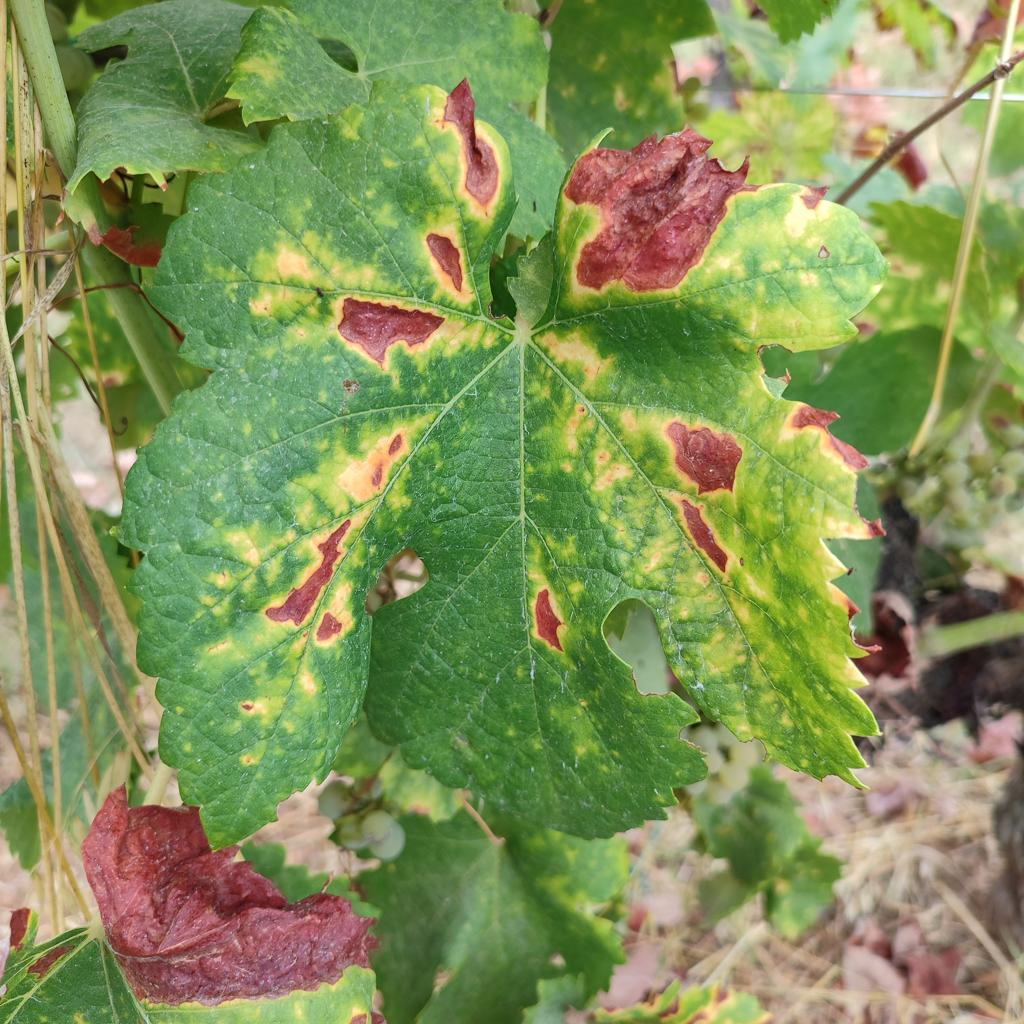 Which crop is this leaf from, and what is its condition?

grapevine, esca complex
